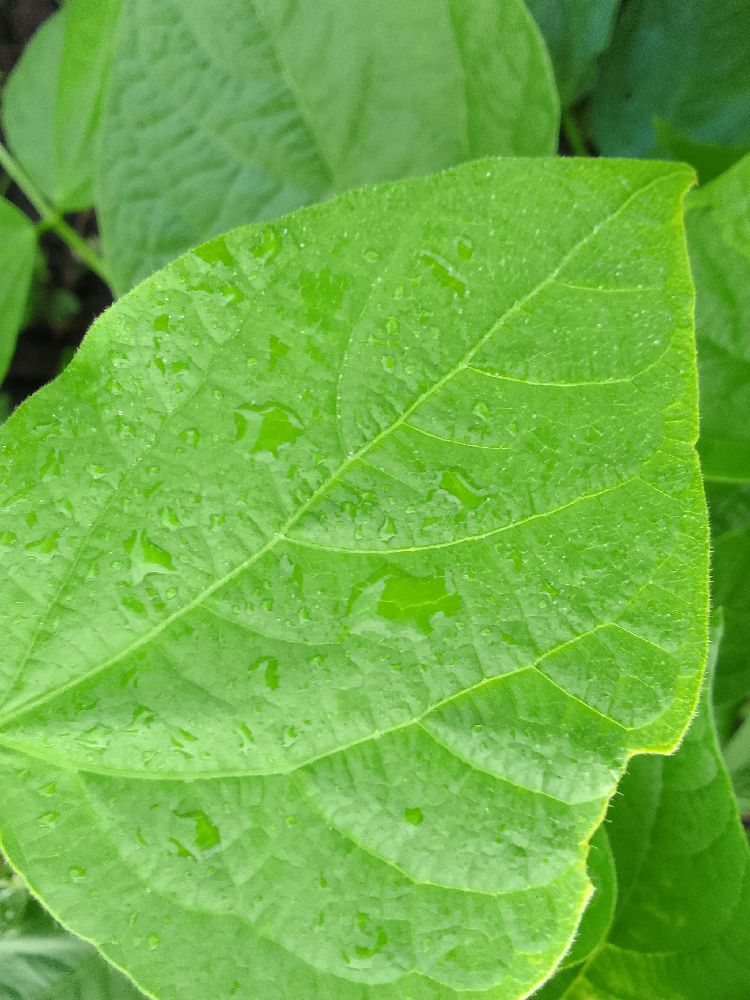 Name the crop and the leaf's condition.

common bean, healthy
